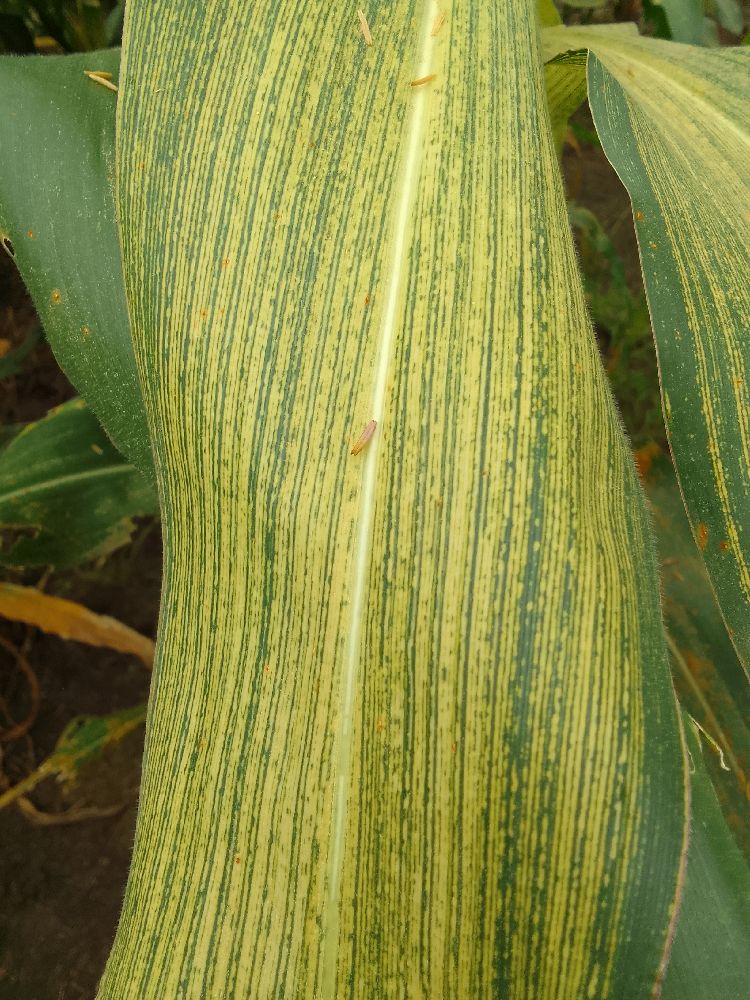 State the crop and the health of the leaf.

maize, maize streak virus
